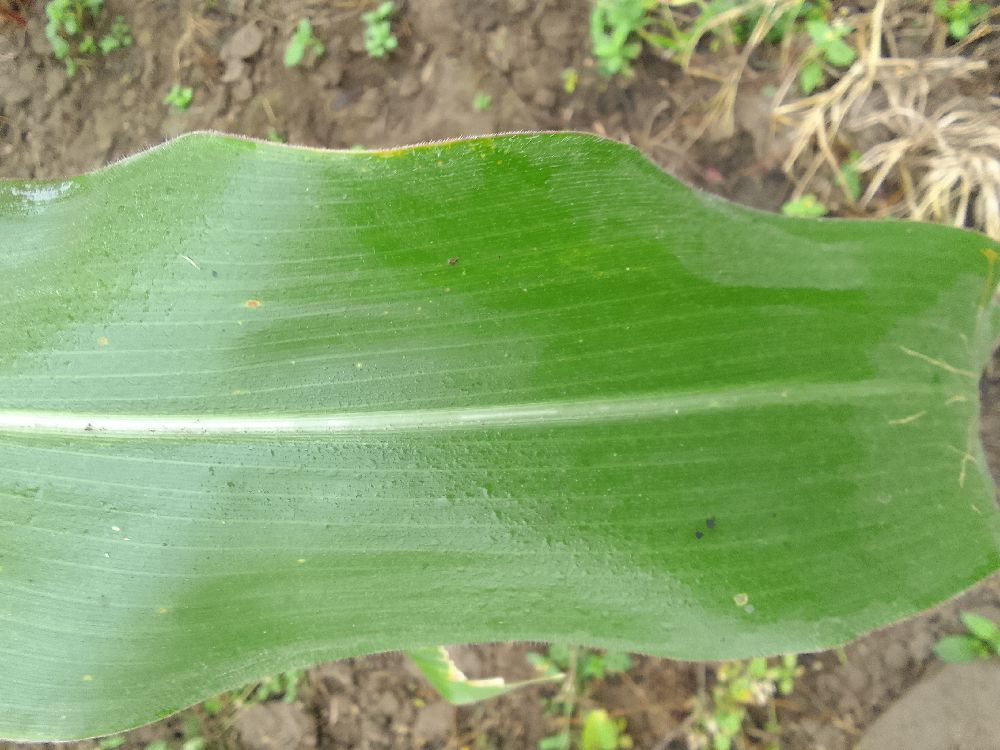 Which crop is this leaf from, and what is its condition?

maize, healthy
